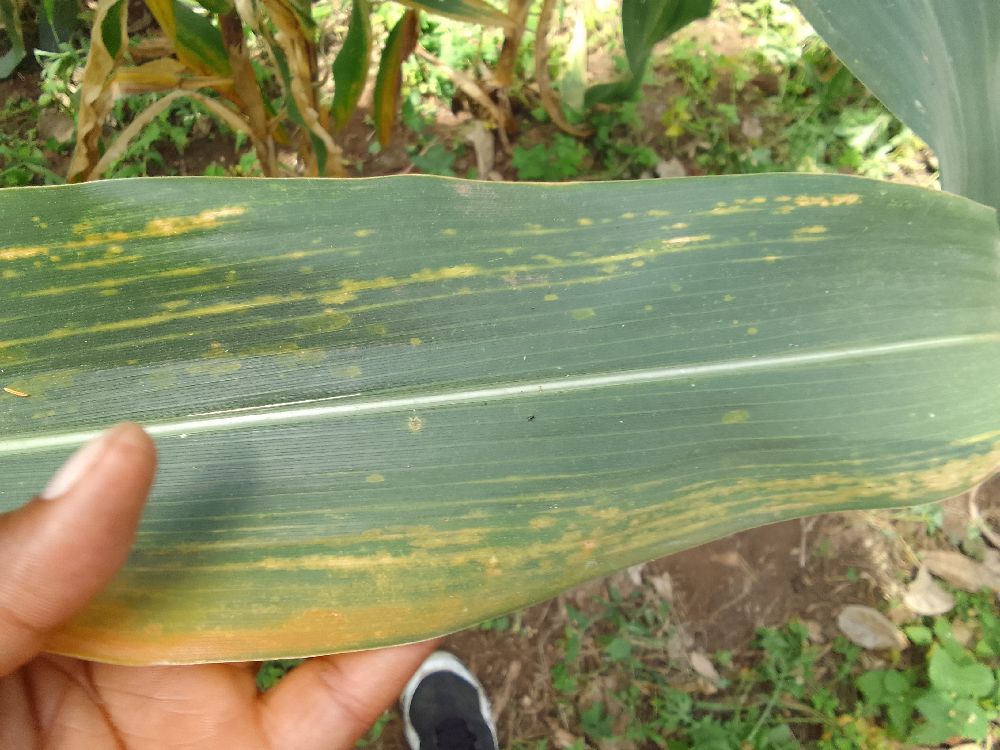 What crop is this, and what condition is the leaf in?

maize, maize lethal necrosis
